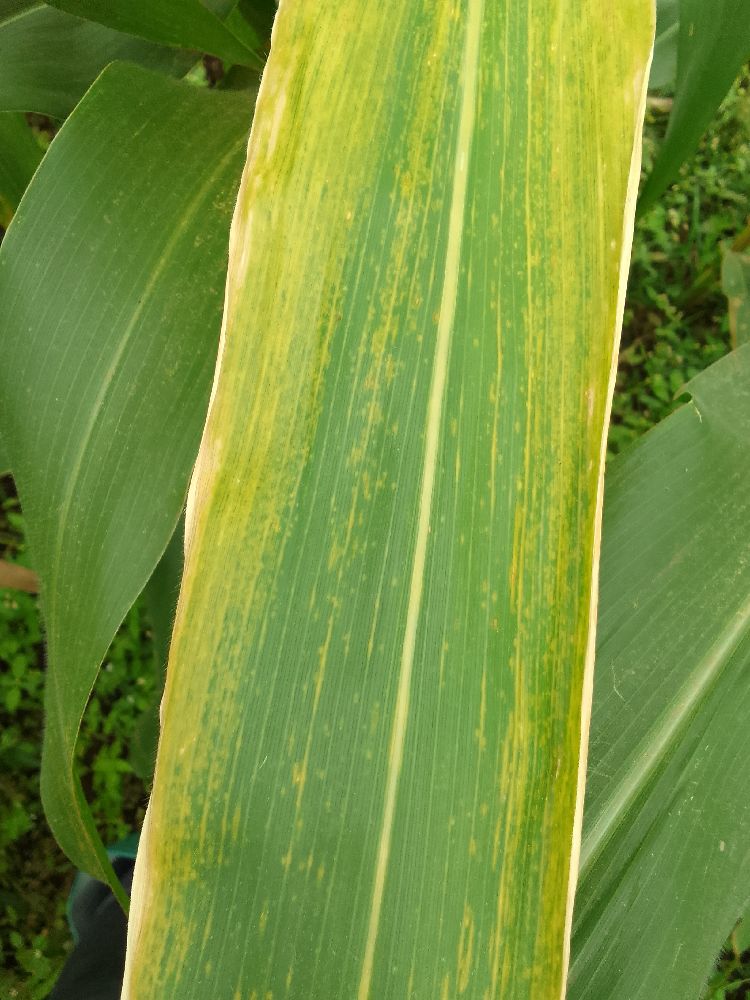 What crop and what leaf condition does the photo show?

maize, maize lethal necrosis
